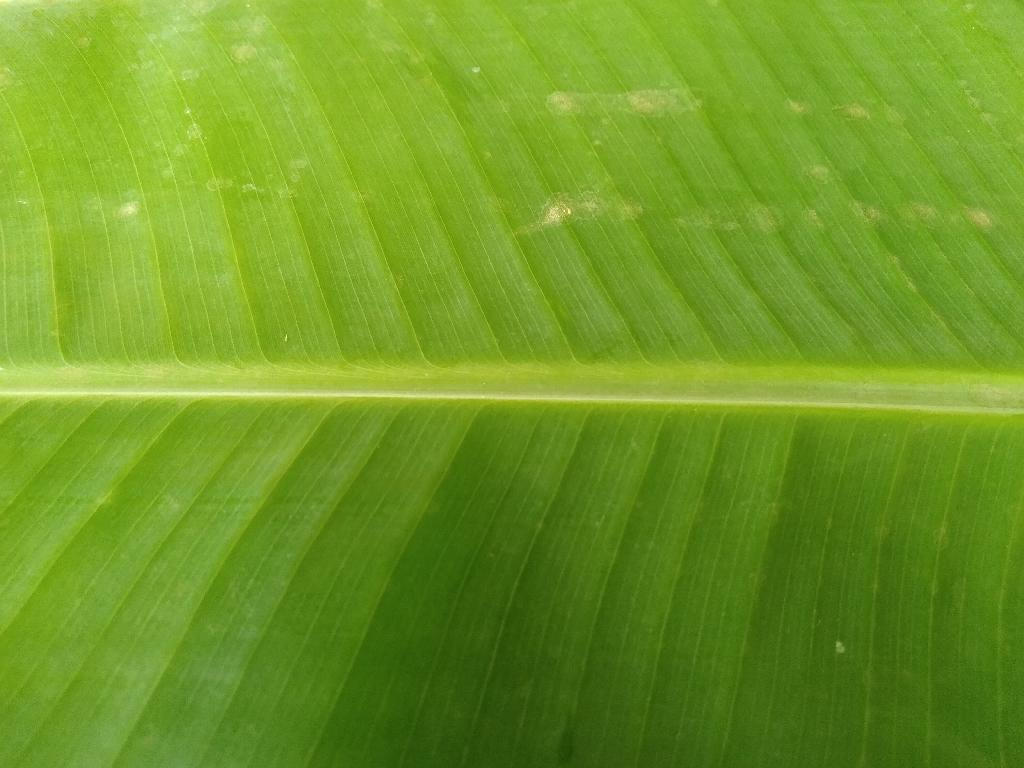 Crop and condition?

banana, healthy
